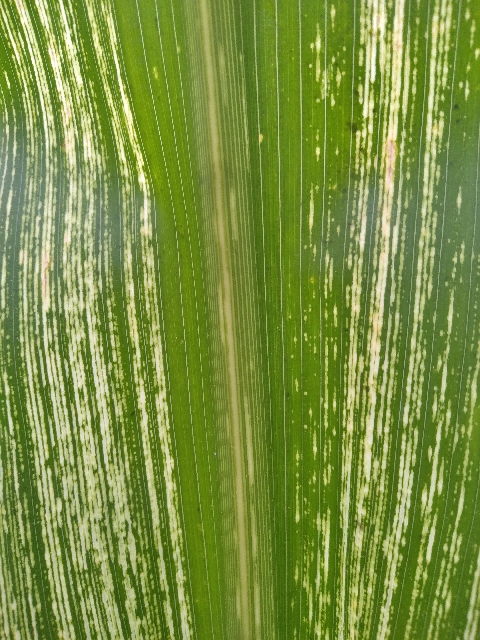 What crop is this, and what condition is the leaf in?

maize, maize streak virus
